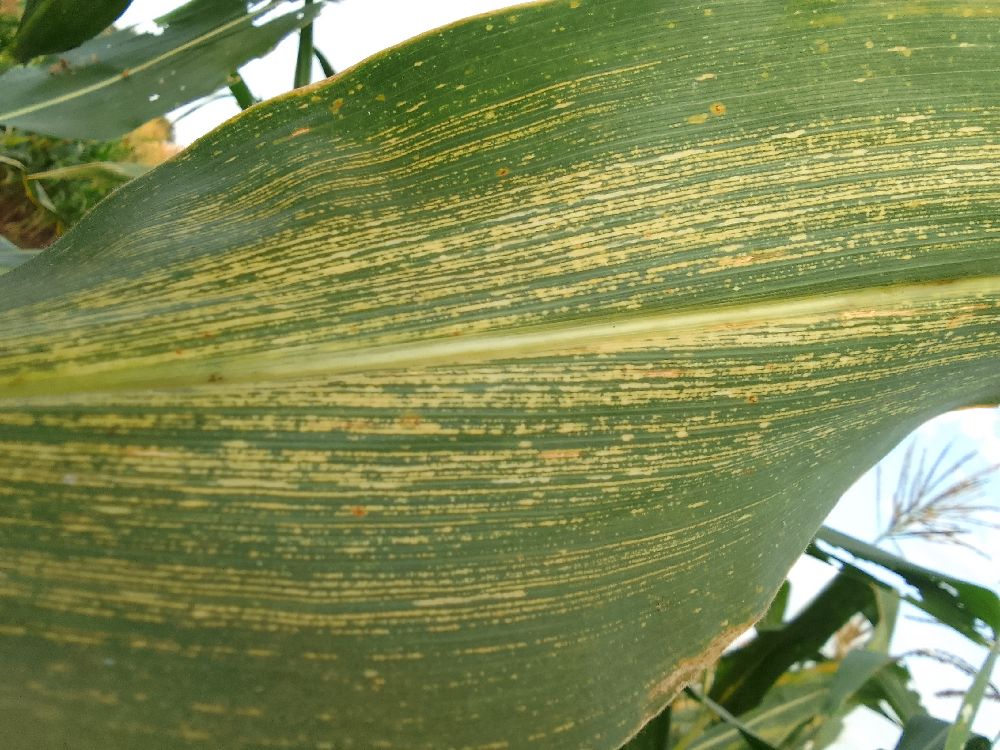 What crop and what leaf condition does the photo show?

maize, maize streak virus
